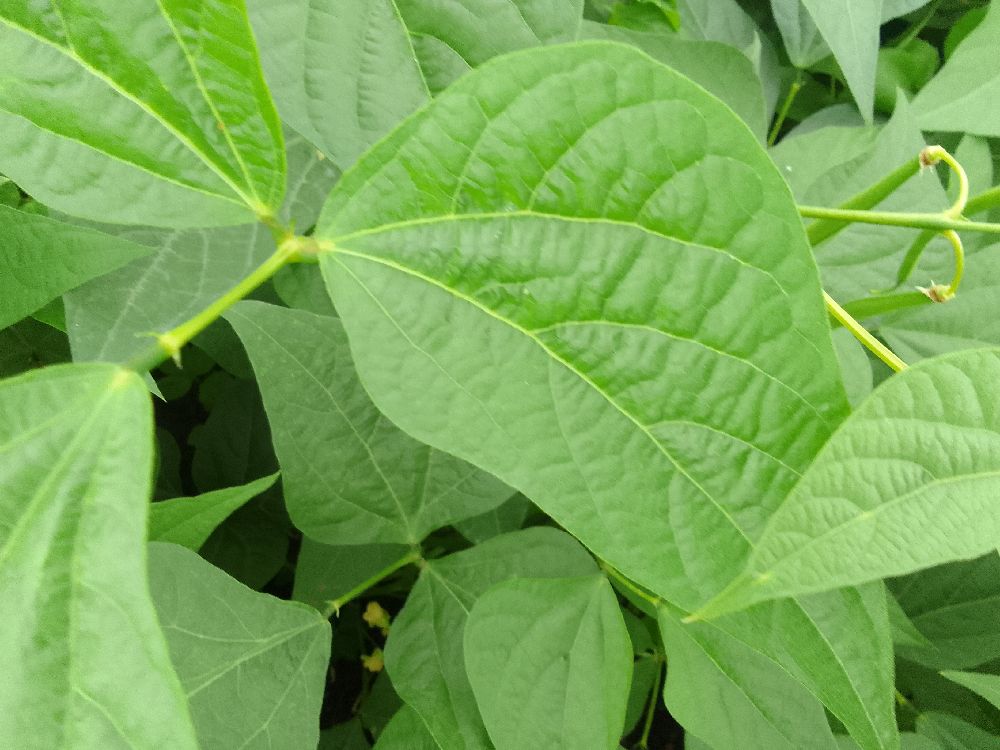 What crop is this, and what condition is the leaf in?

common bean, healthy
